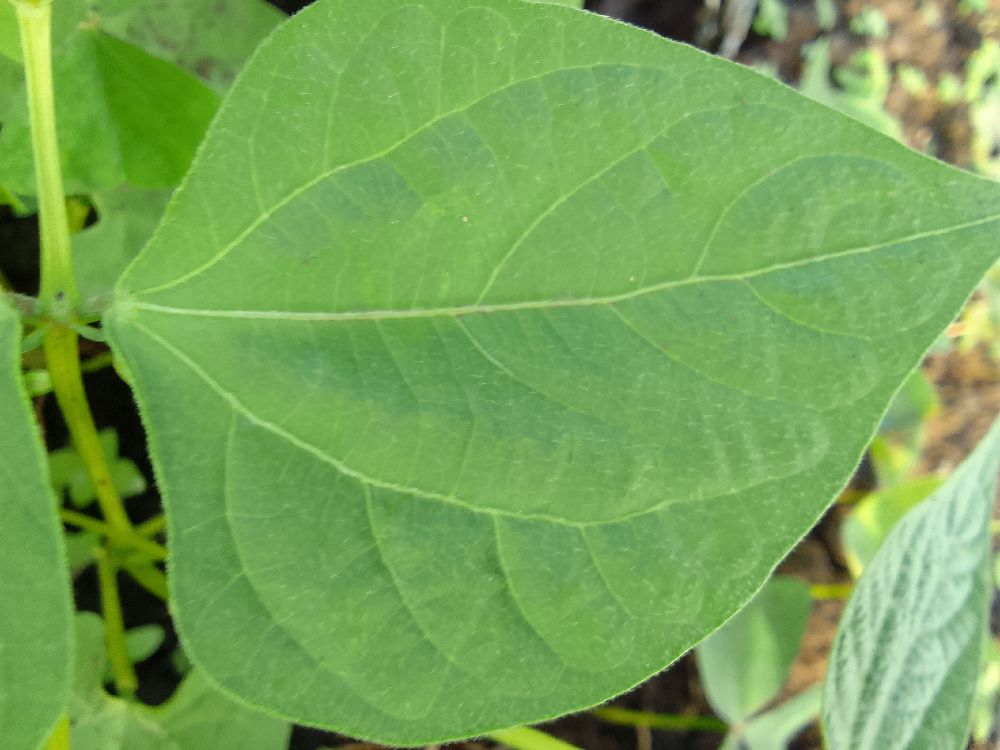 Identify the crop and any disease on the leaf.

common bean, healthy
